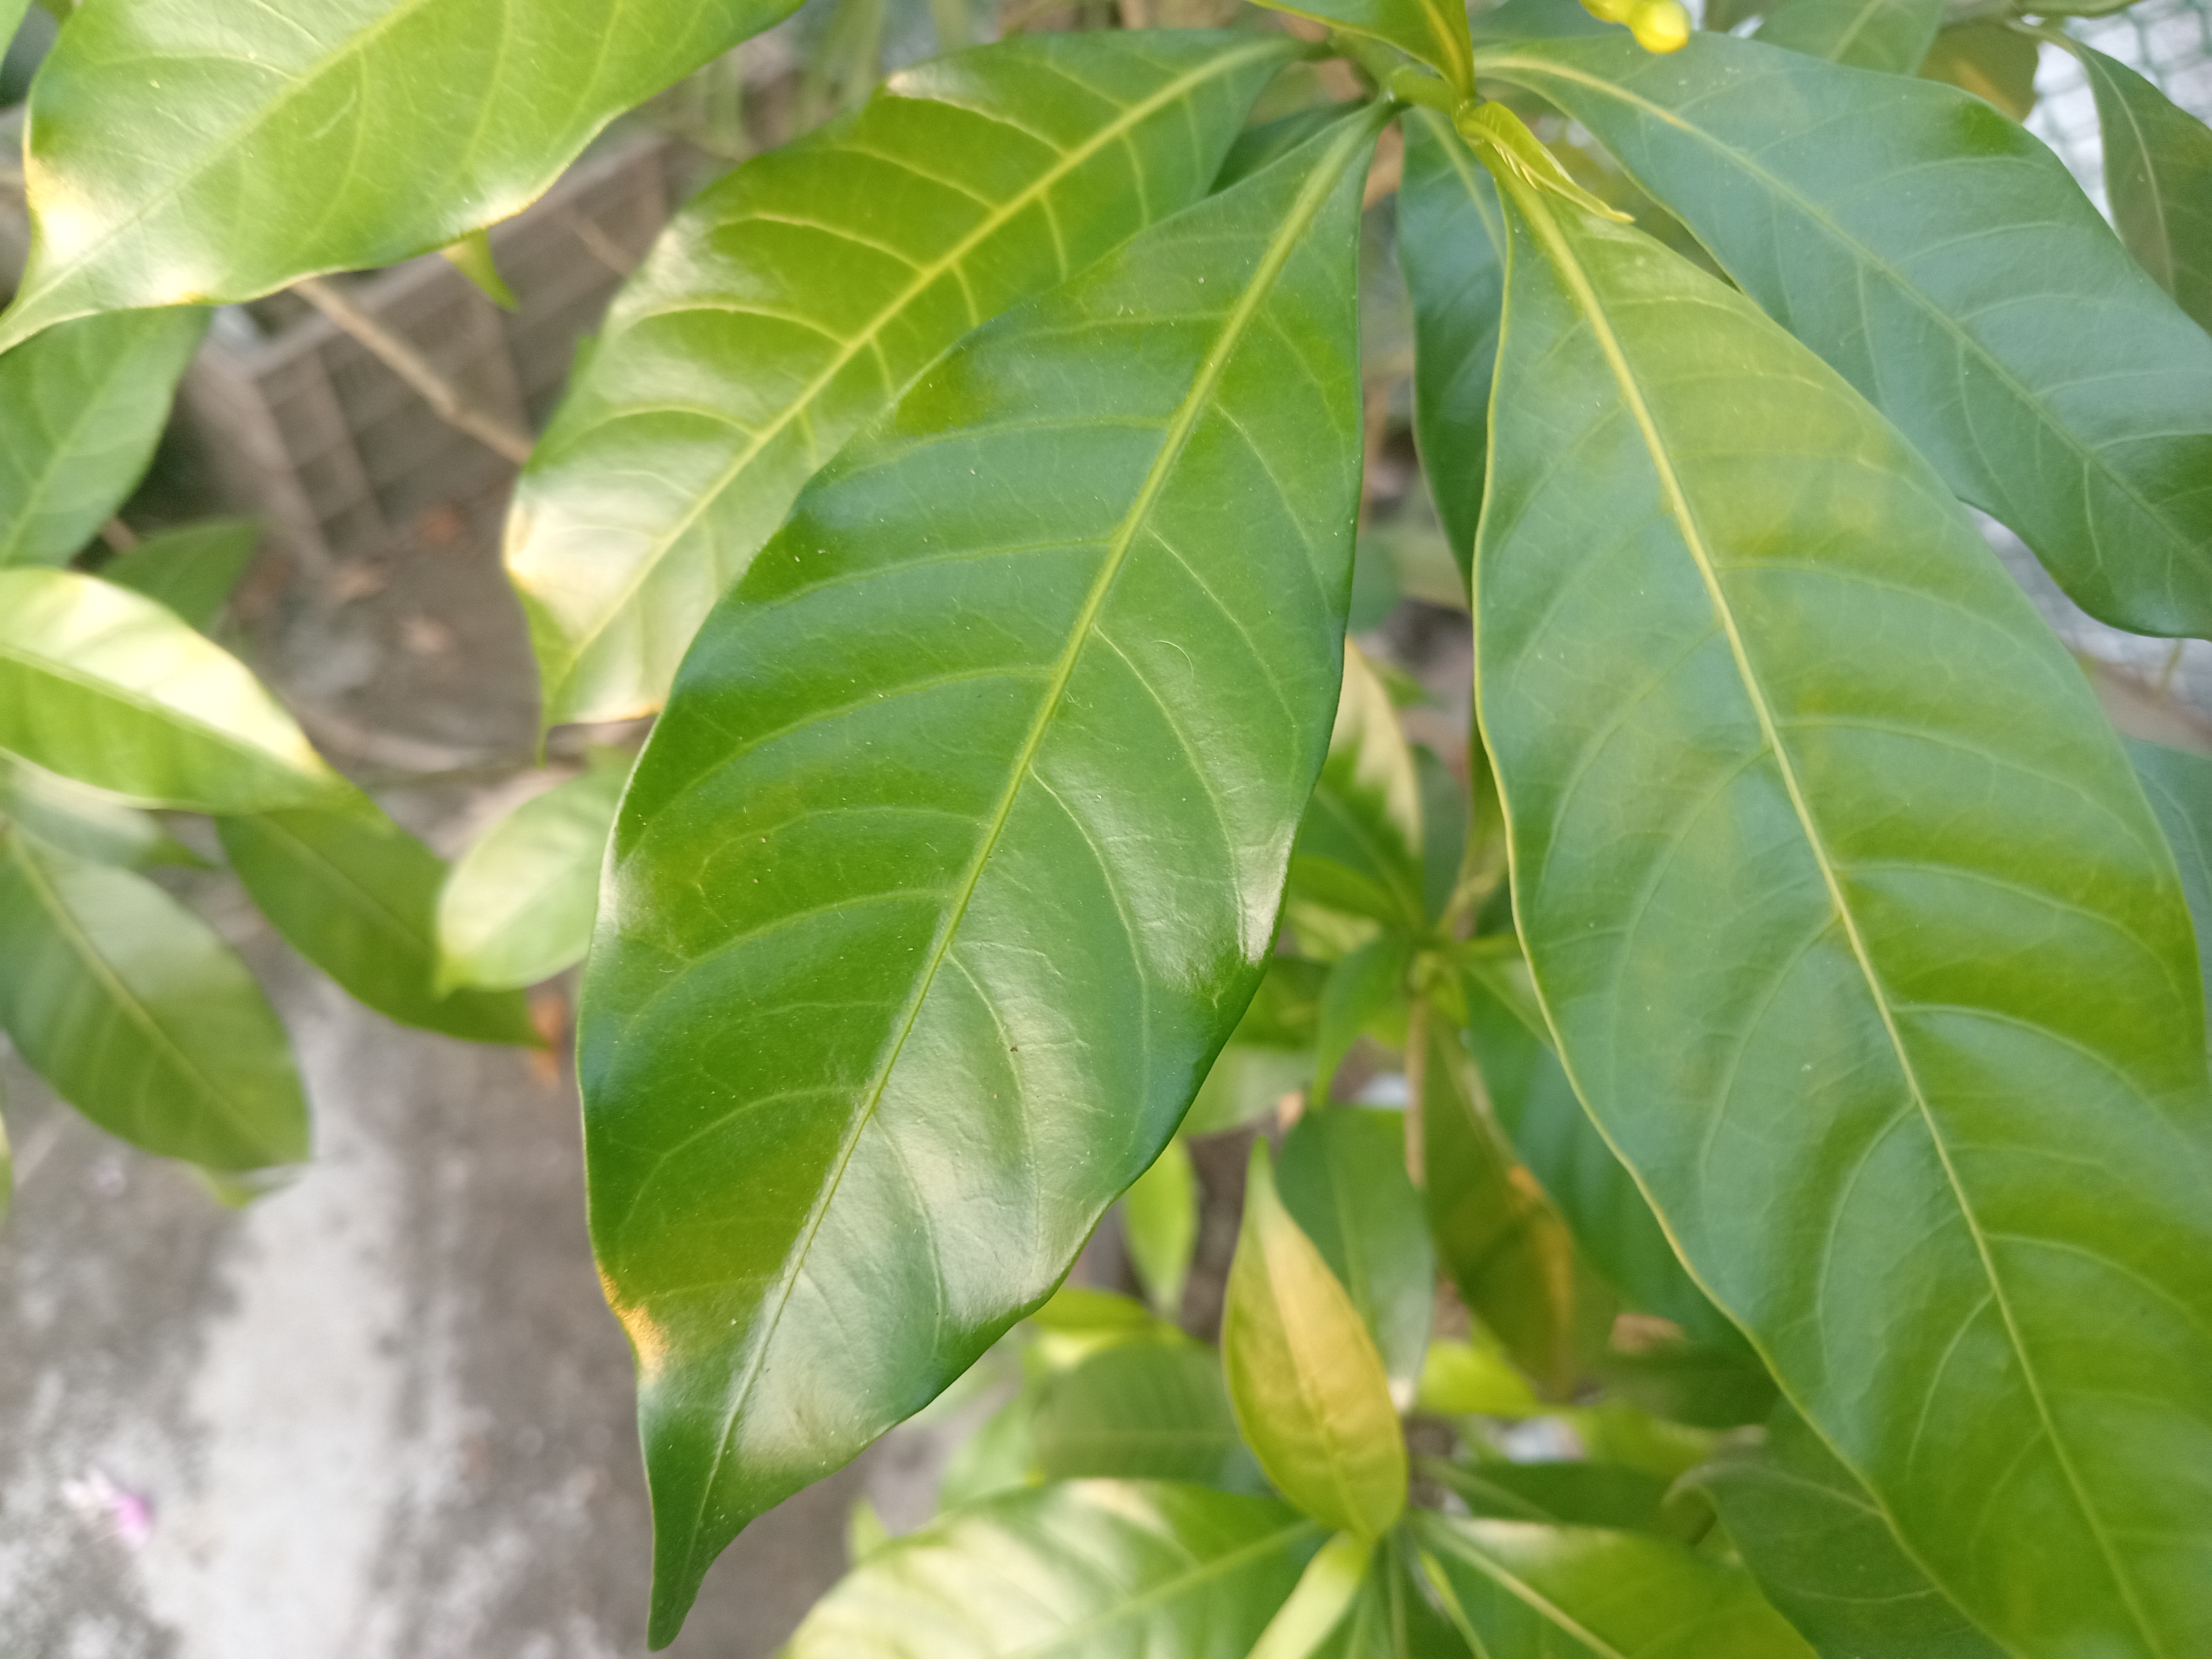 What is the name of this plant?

togor
